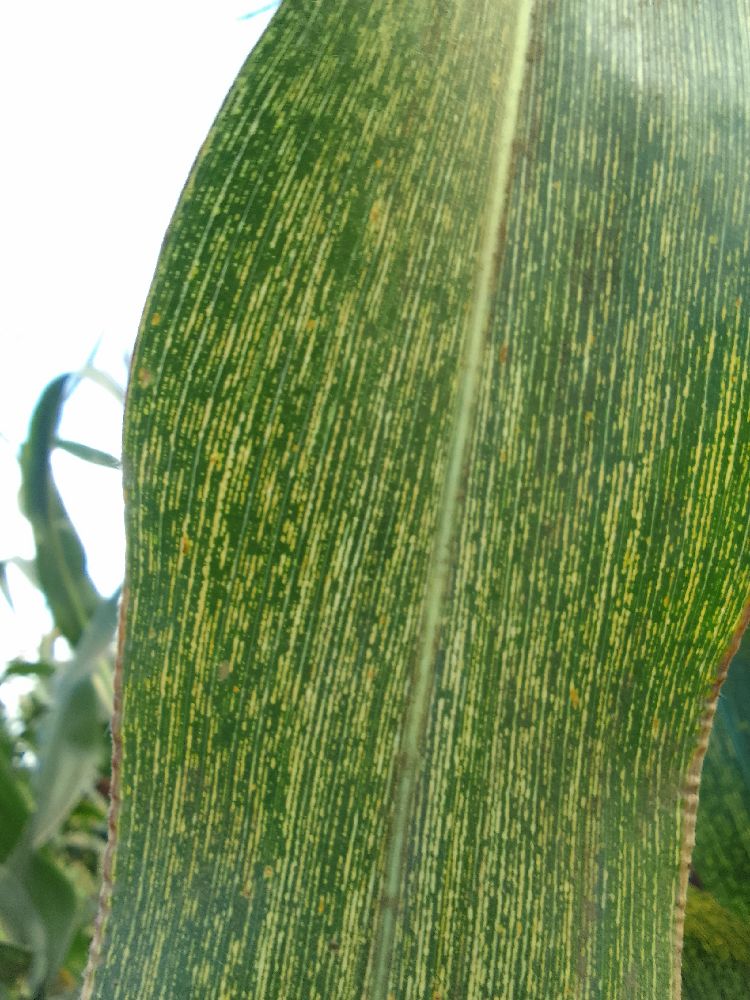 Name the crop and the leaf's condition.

maize, maize streak virus
